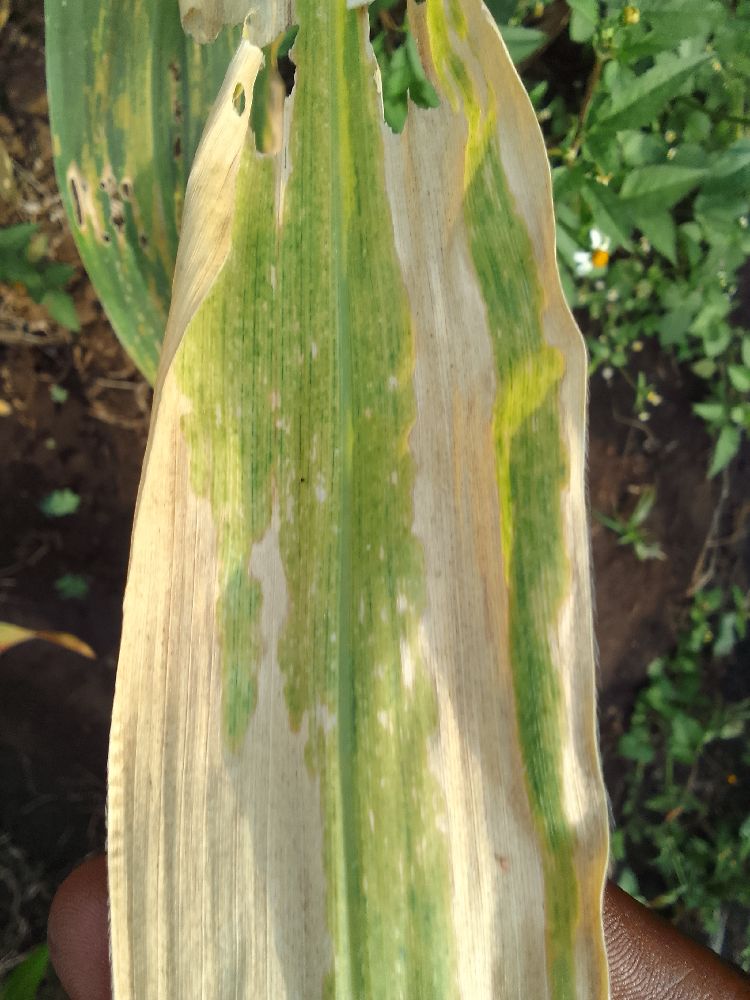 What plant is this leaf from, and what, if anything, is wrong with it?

maize, maize lethal necrosis
